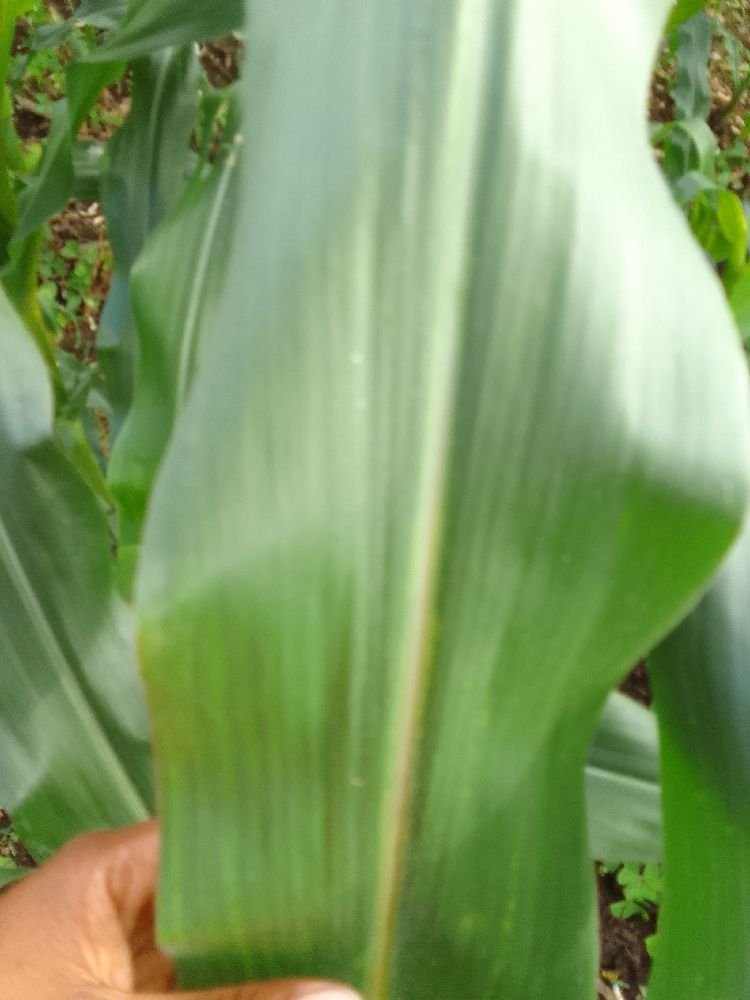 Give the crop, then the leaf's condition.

maize, healthy
